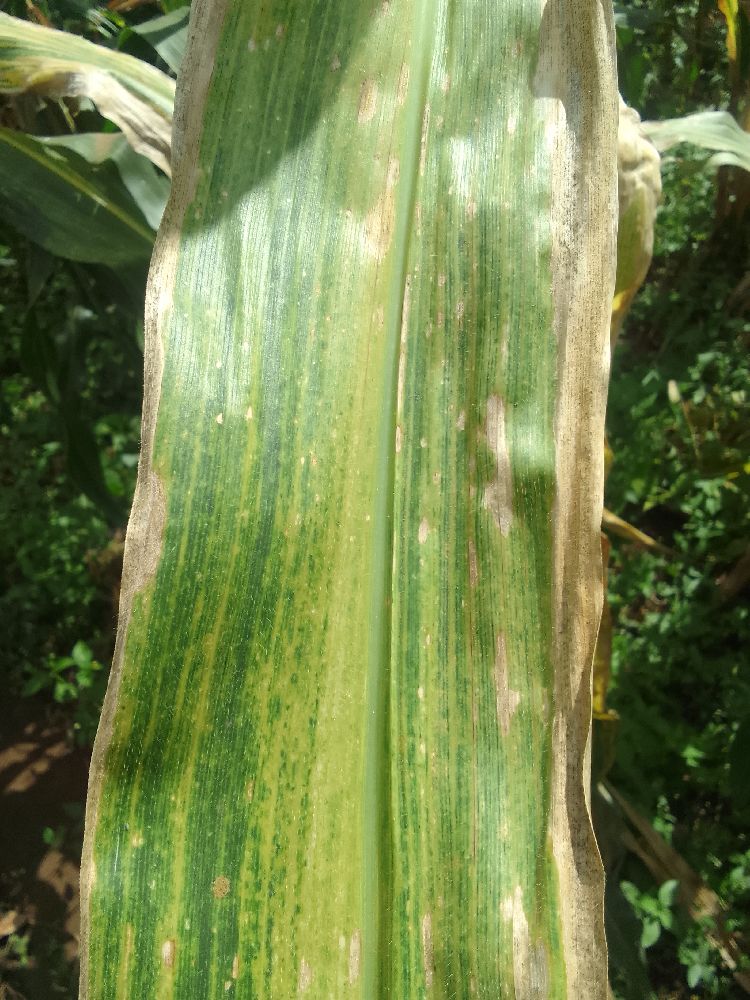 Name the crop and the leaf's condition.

maize, maize lethal necrosis
